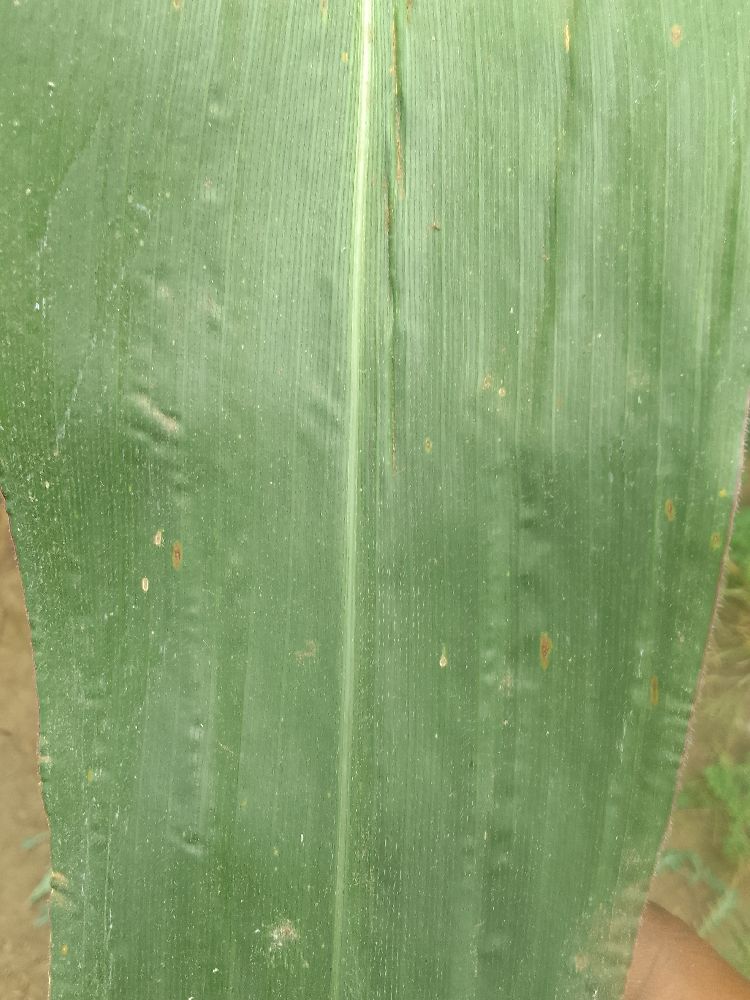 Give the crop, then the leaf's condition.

maize, healthy
